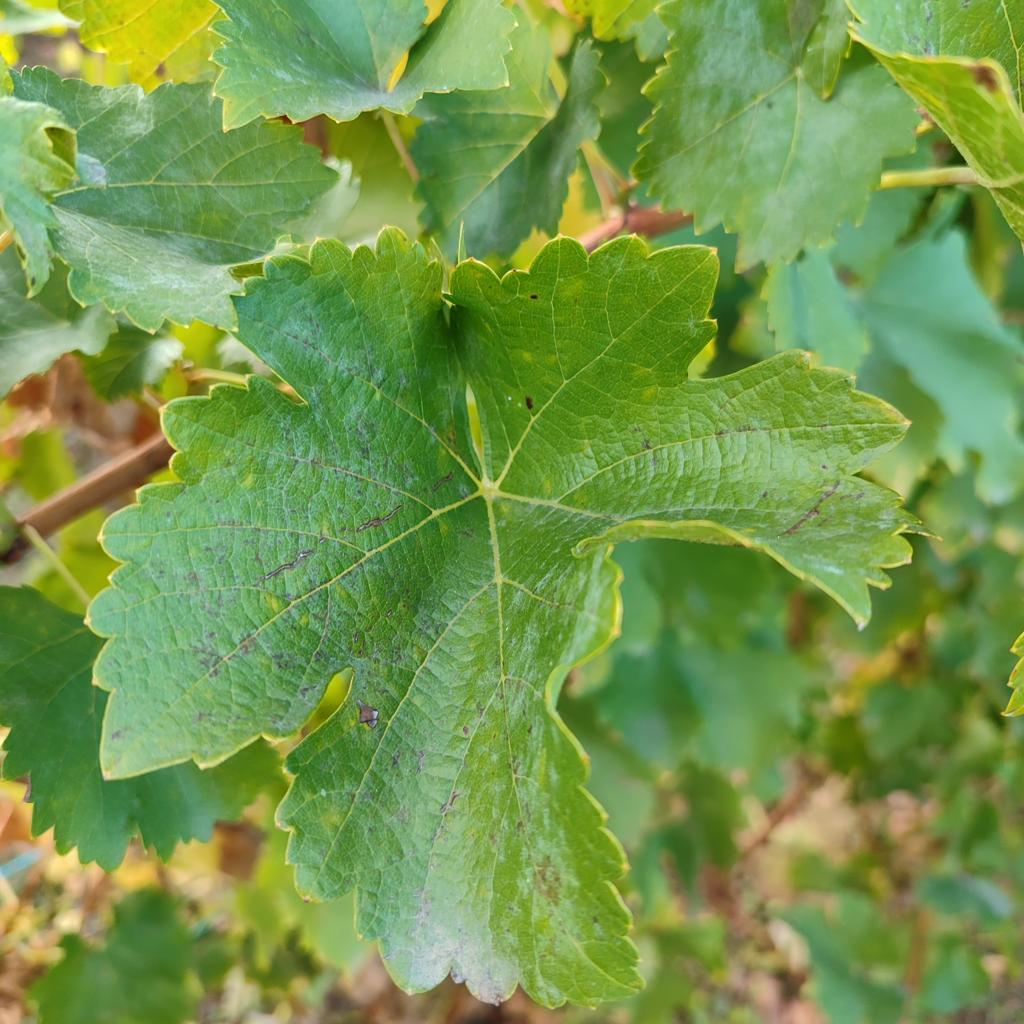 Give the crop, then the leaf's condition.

grapevine, powdery mildew
